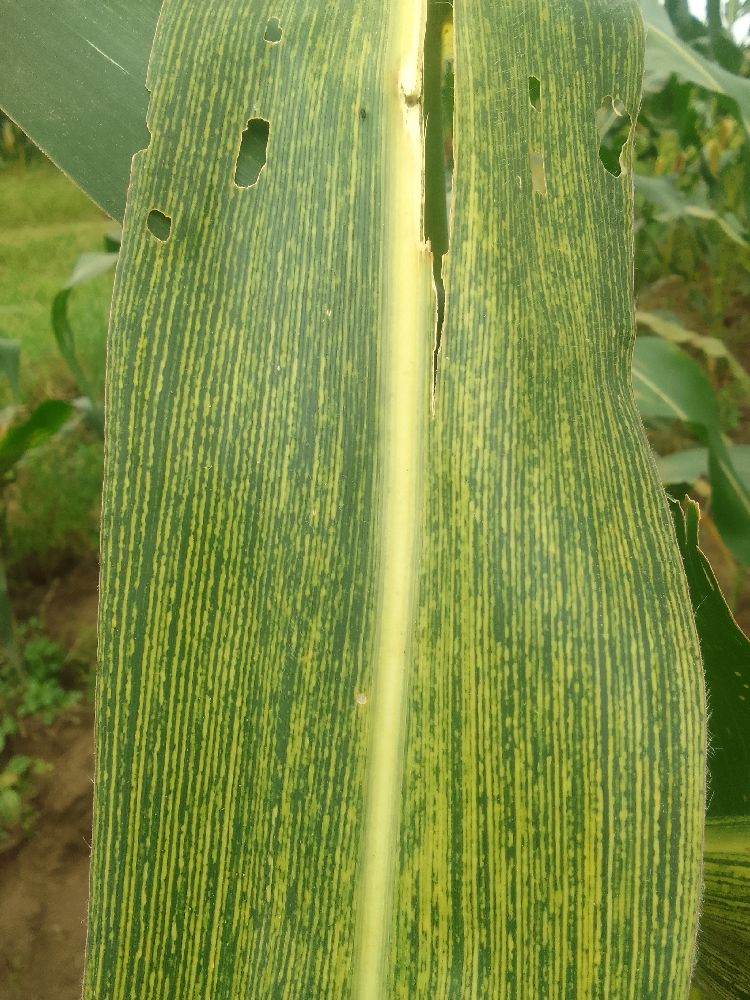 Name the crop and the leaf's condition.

maize, maize streak virus
